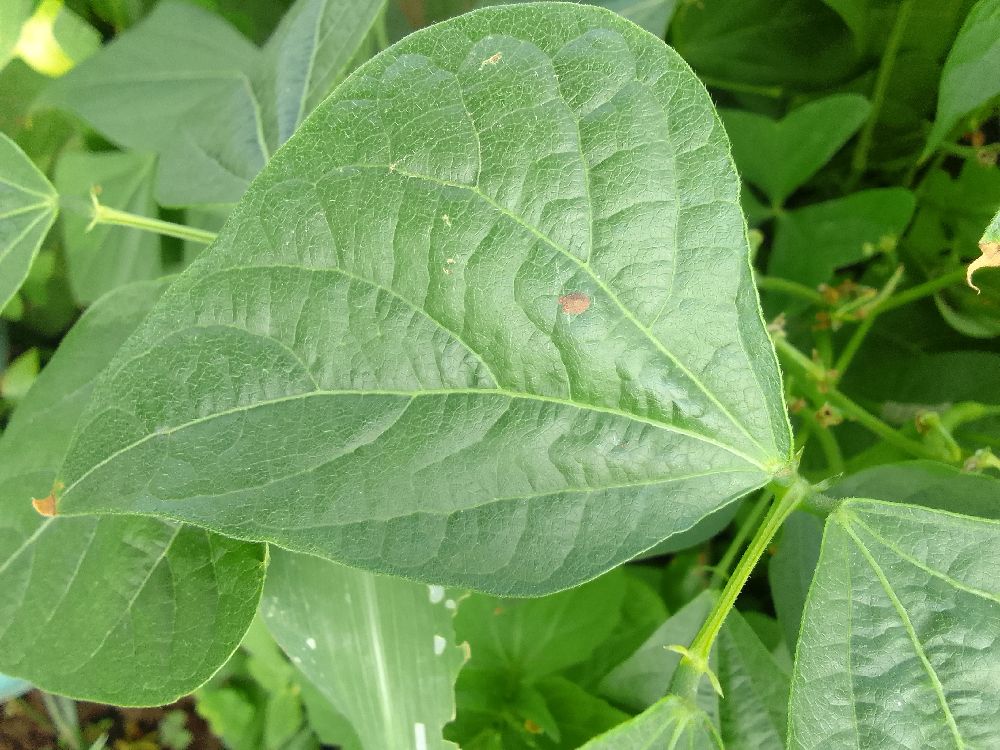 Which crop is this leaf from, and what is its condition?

common bean, healthy
